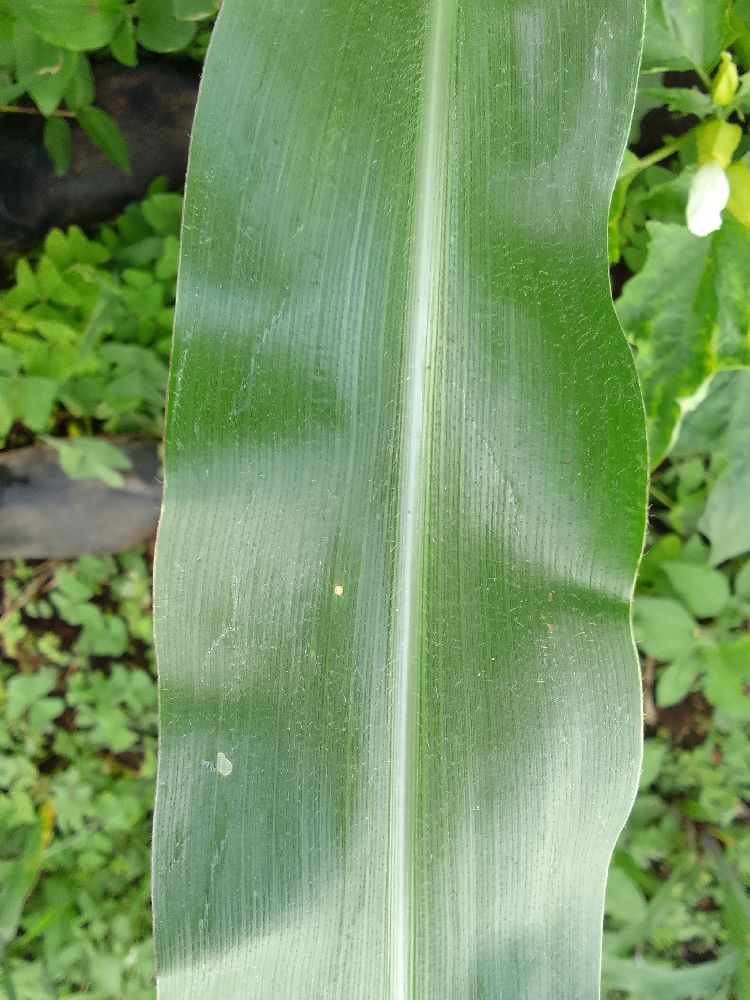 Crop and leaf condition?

maize, healthy
